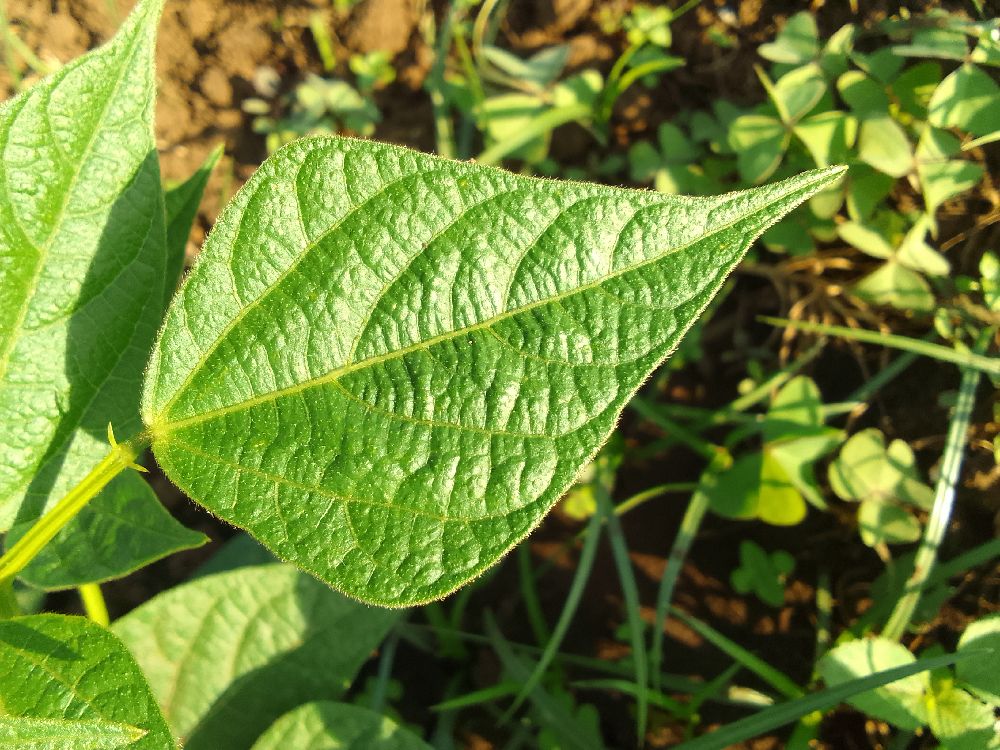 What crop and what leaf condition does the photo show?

common bean, healthy
